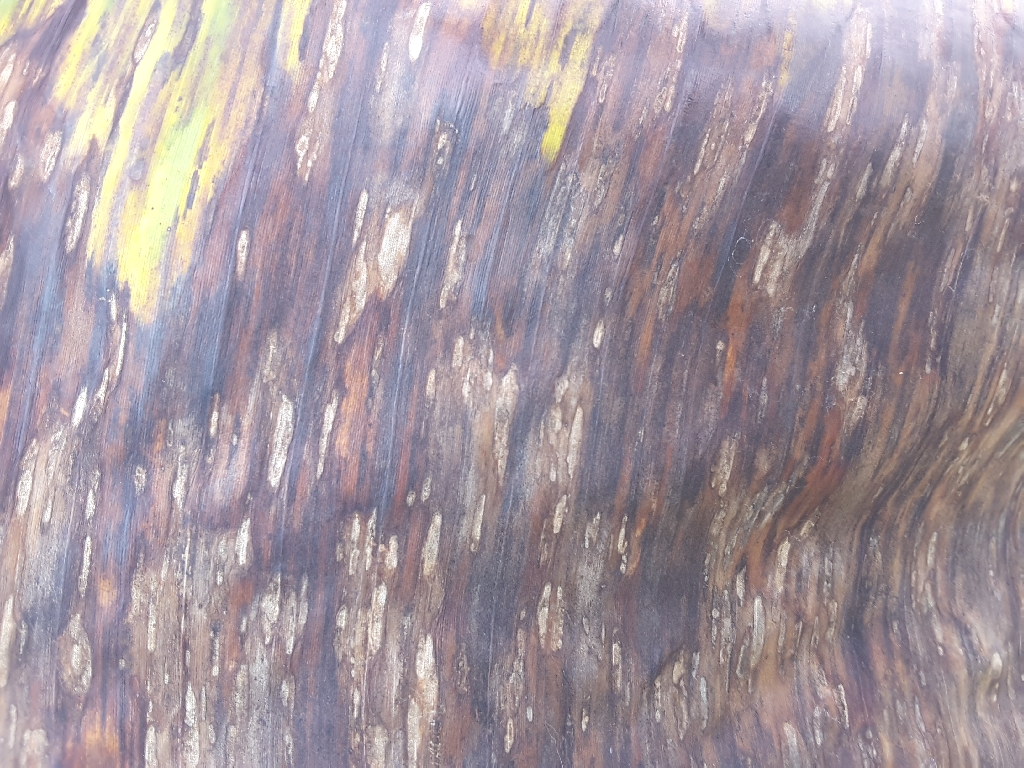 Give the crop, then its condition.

banana, black sigatoka
